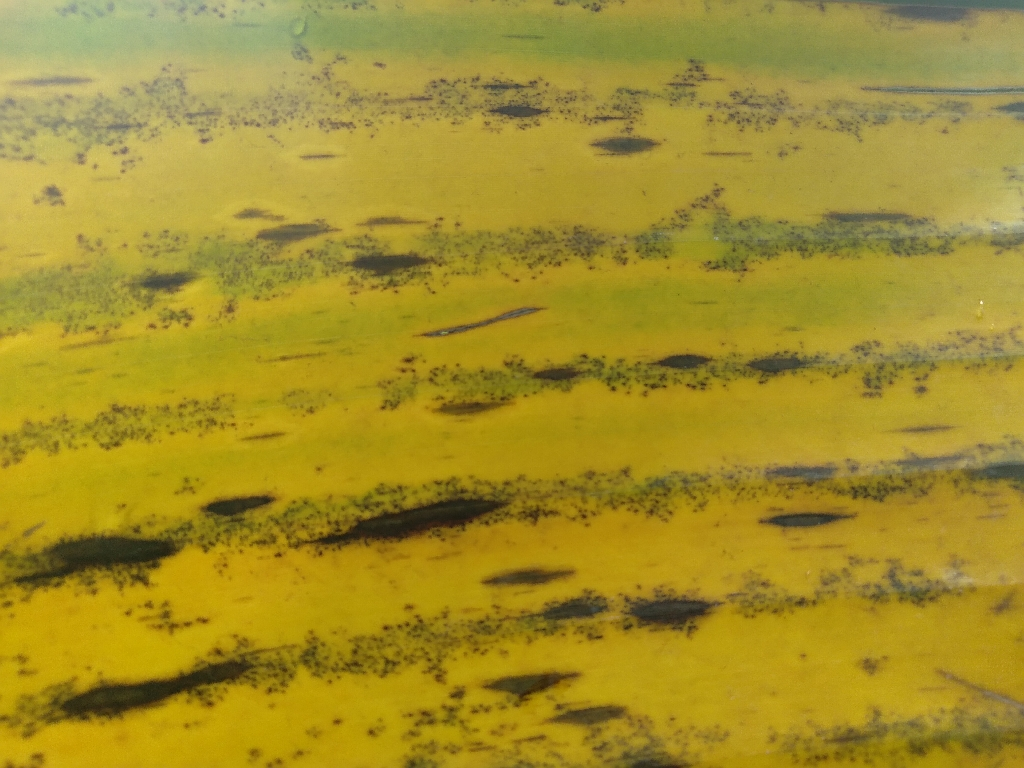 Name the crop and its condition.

banana, black sigatoka
